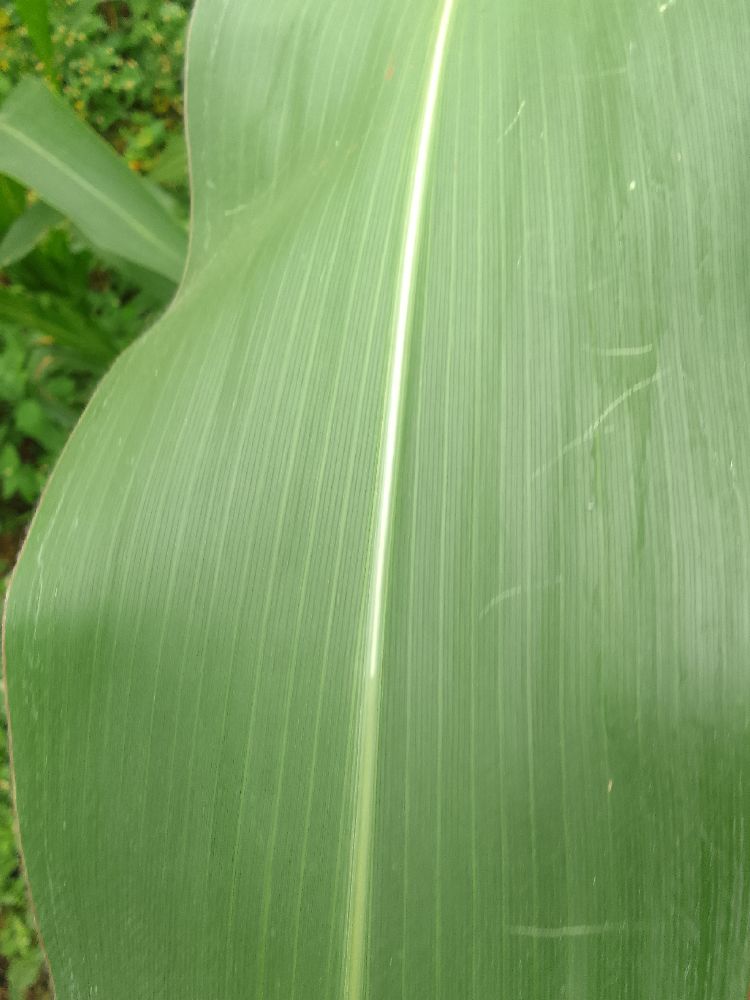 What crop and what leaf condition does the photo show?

maize, healthy
